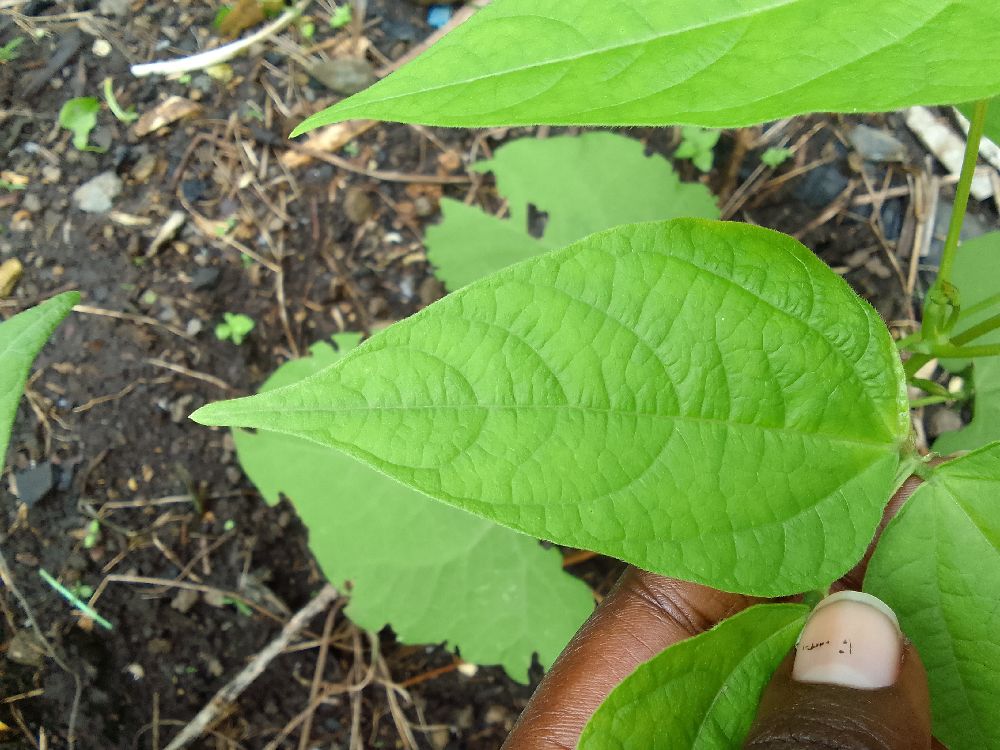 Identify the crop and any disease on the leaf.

common bean, healthy
